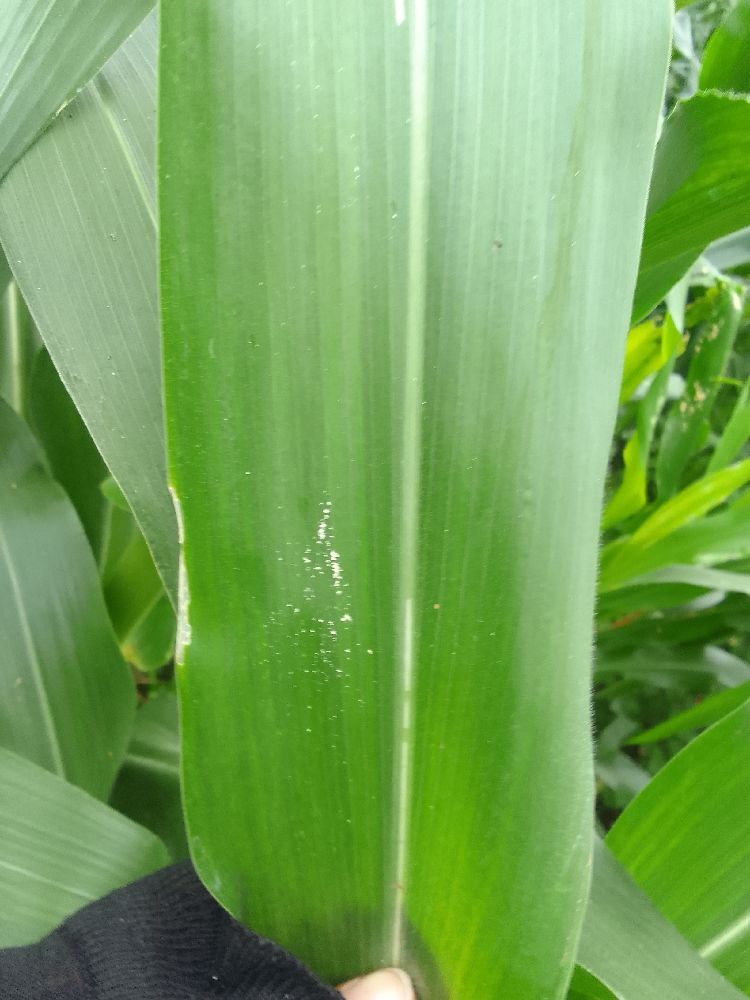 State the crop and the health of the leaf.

maize, healthy
